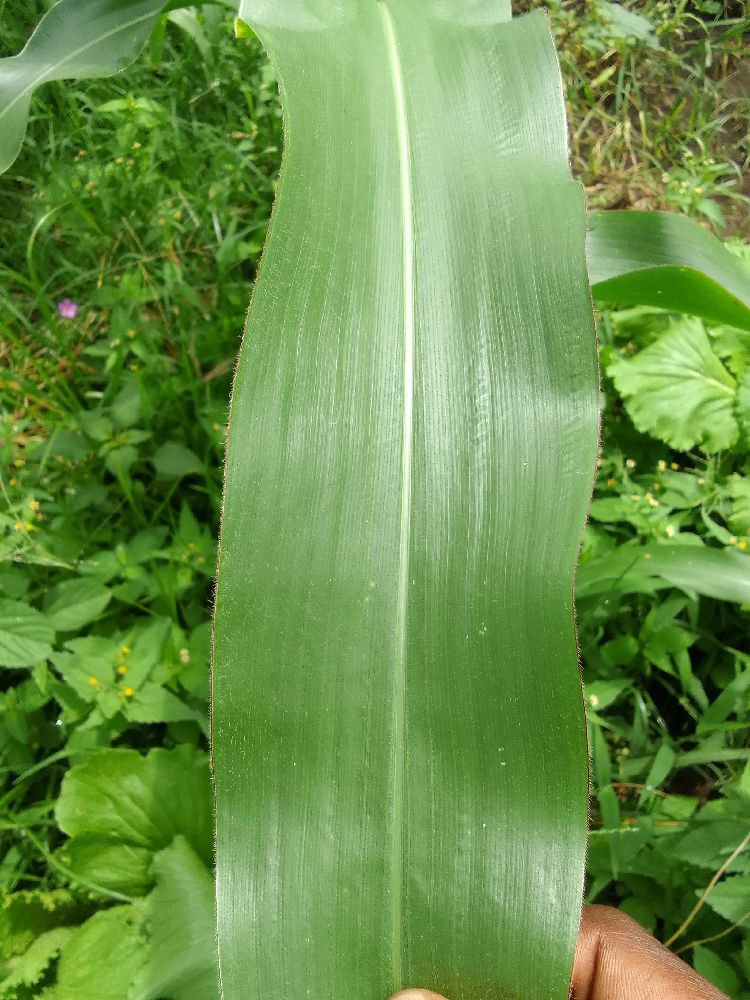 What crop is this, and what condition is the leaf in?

maize, healthy
